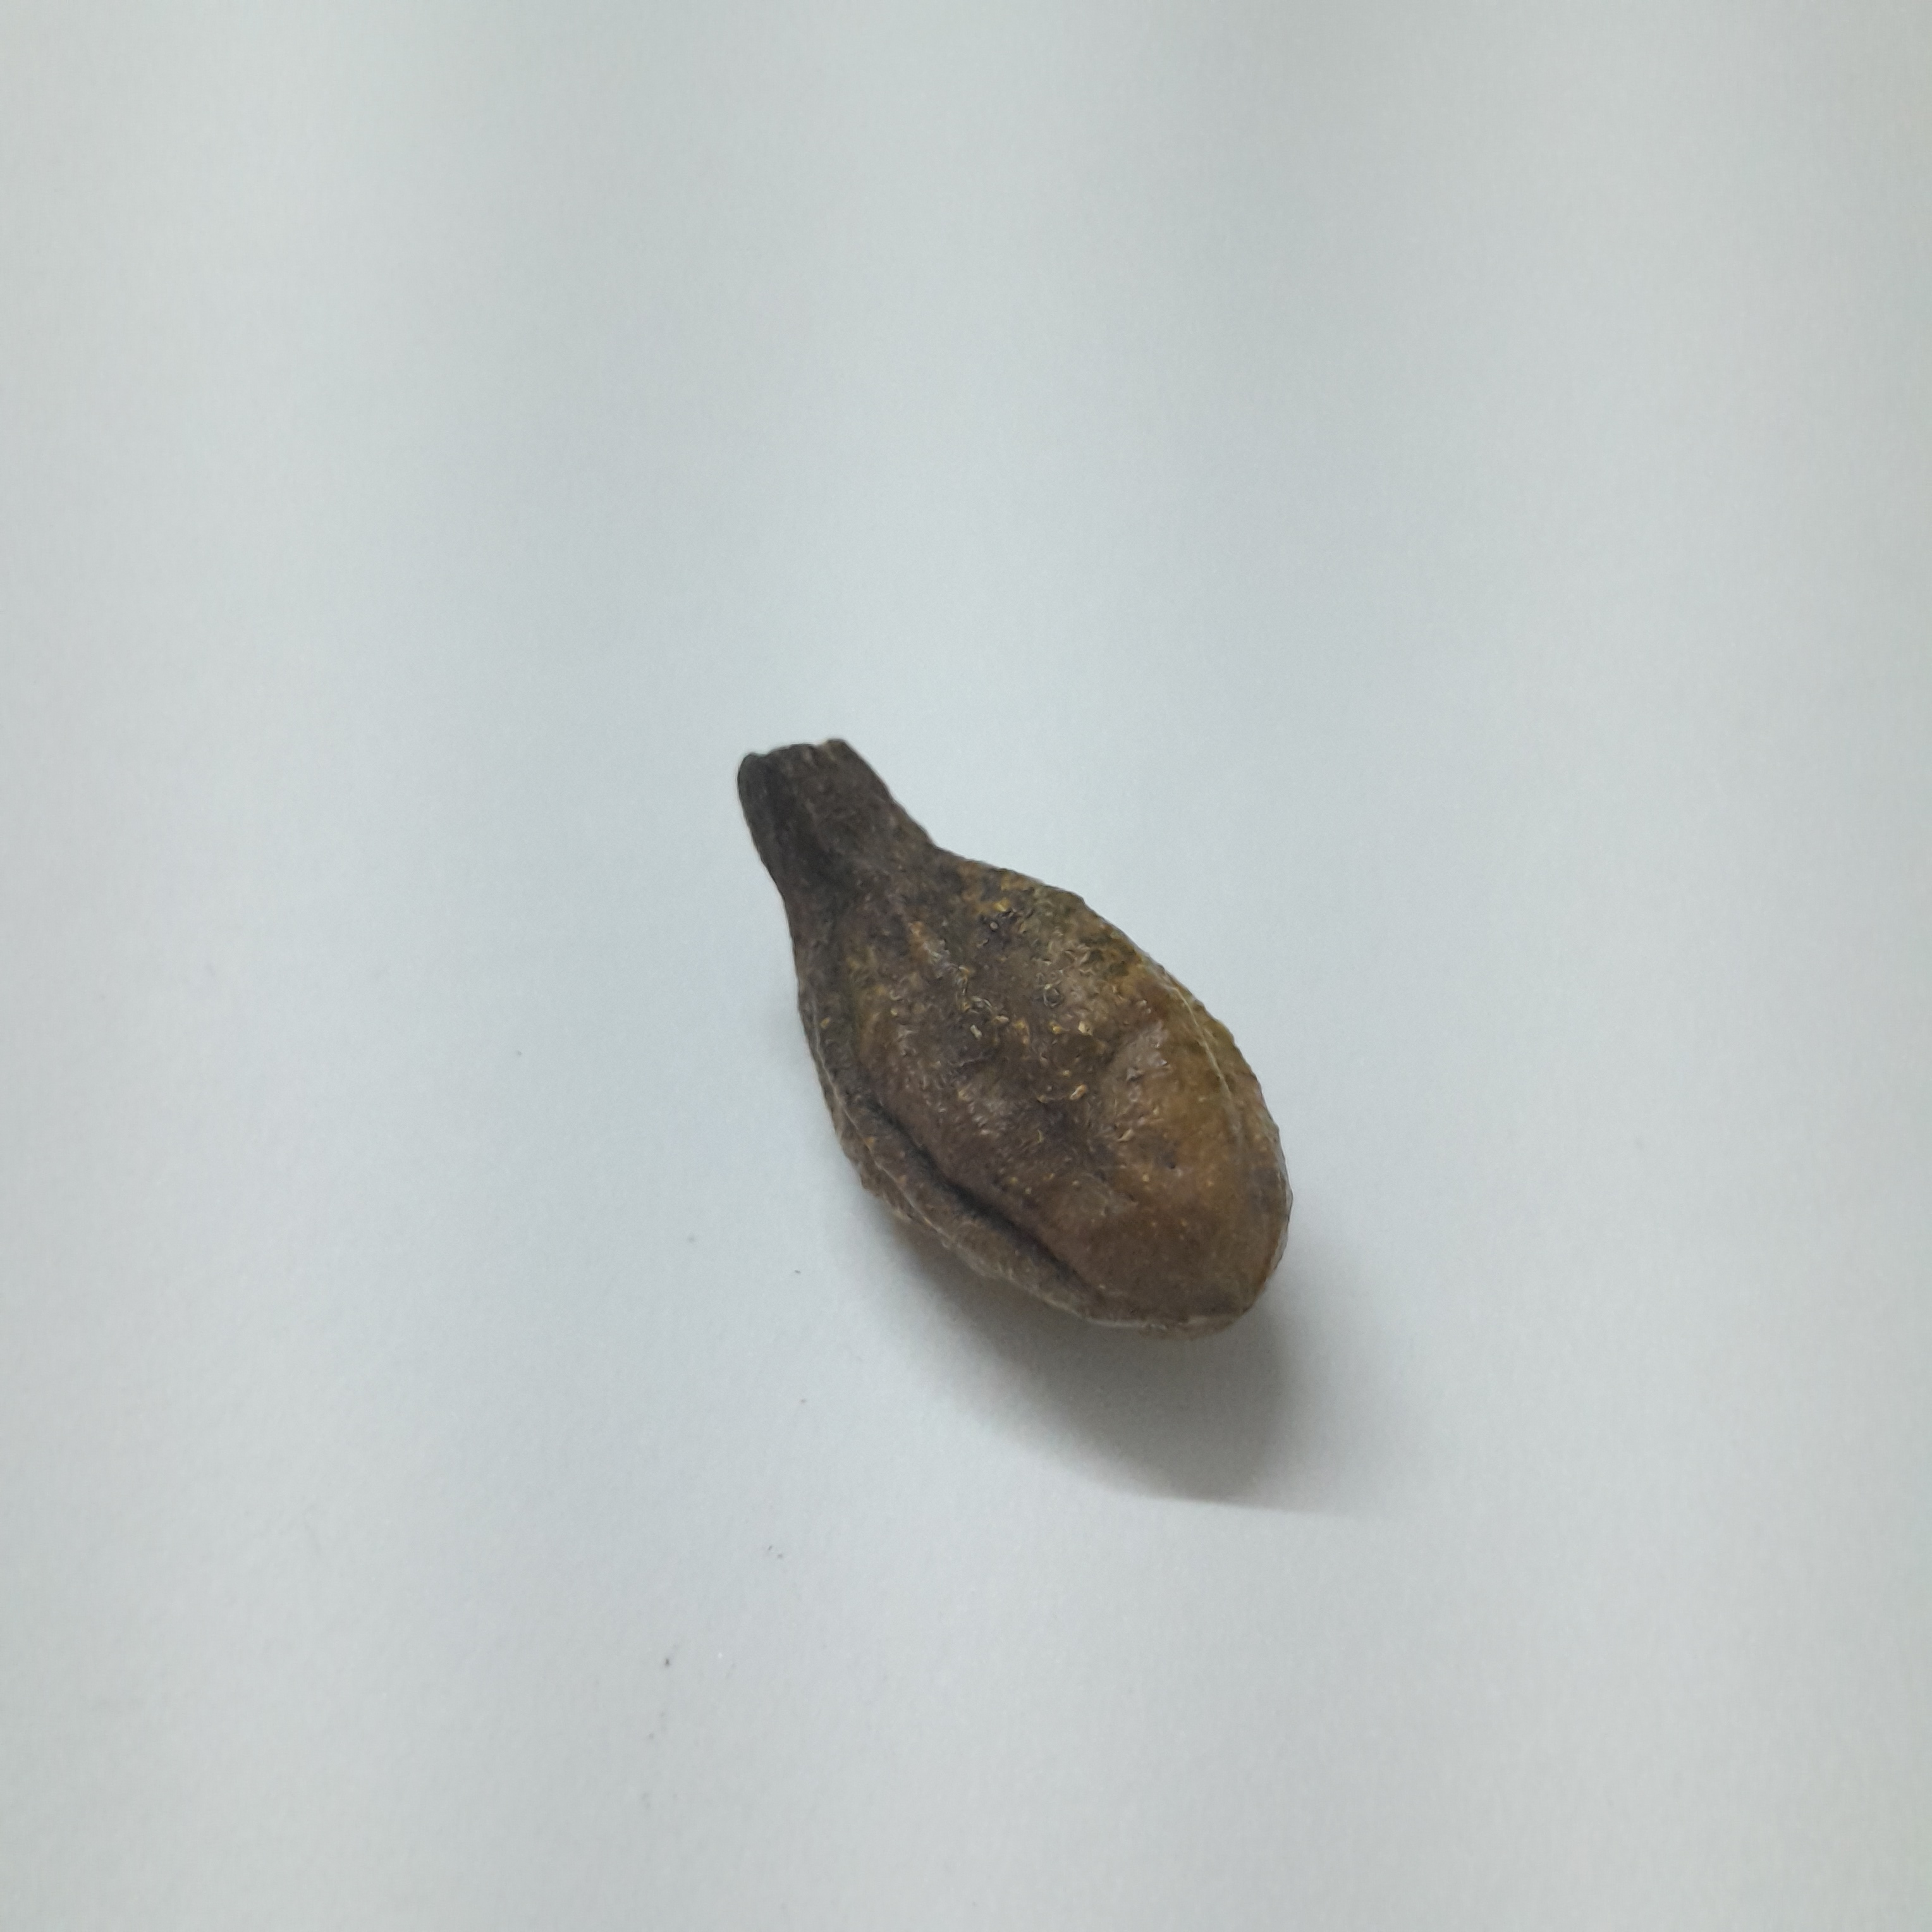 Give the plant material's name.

hirdaa
